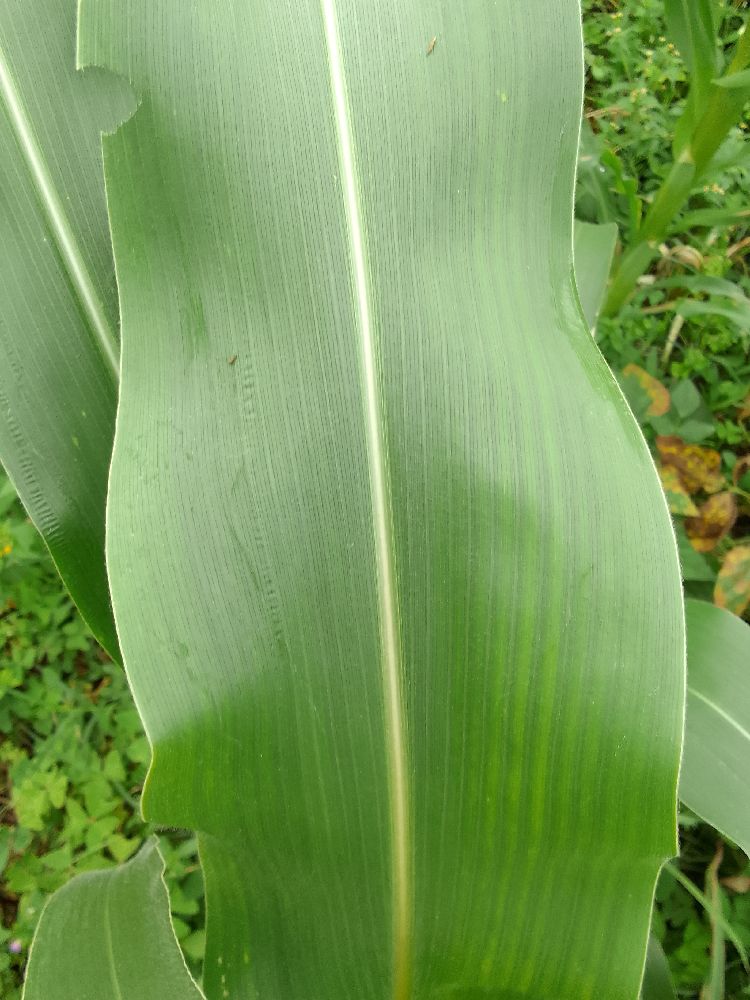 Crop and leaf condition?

maize, healthy
